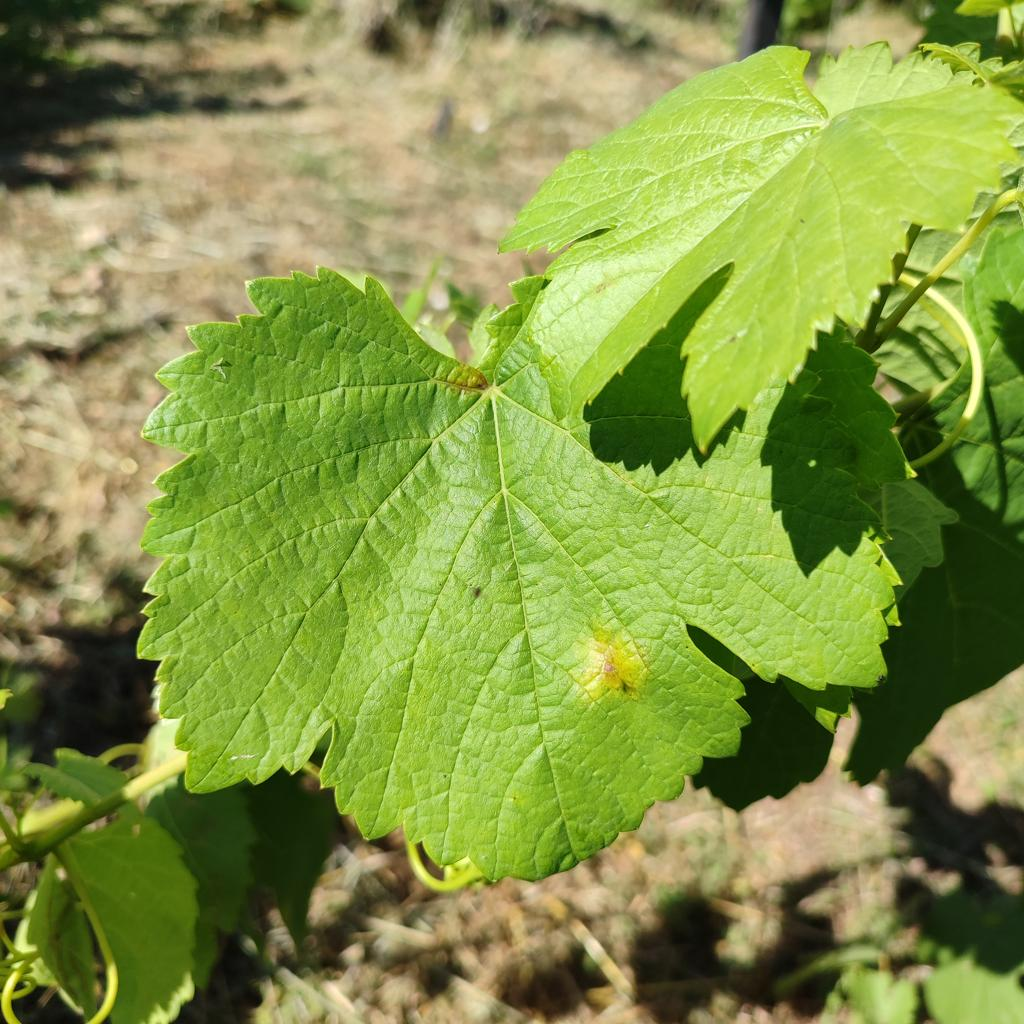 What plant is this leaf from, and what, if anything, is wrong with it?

grapevine, downy mildew
